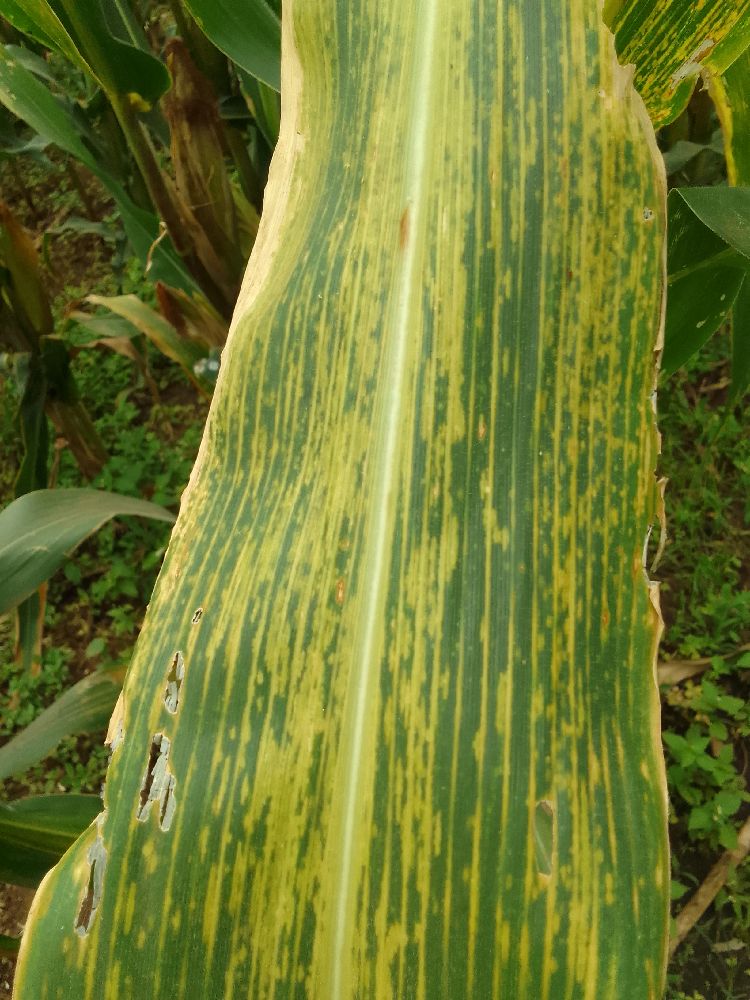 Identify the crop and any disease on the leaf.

maize, maize lethal necrosis
